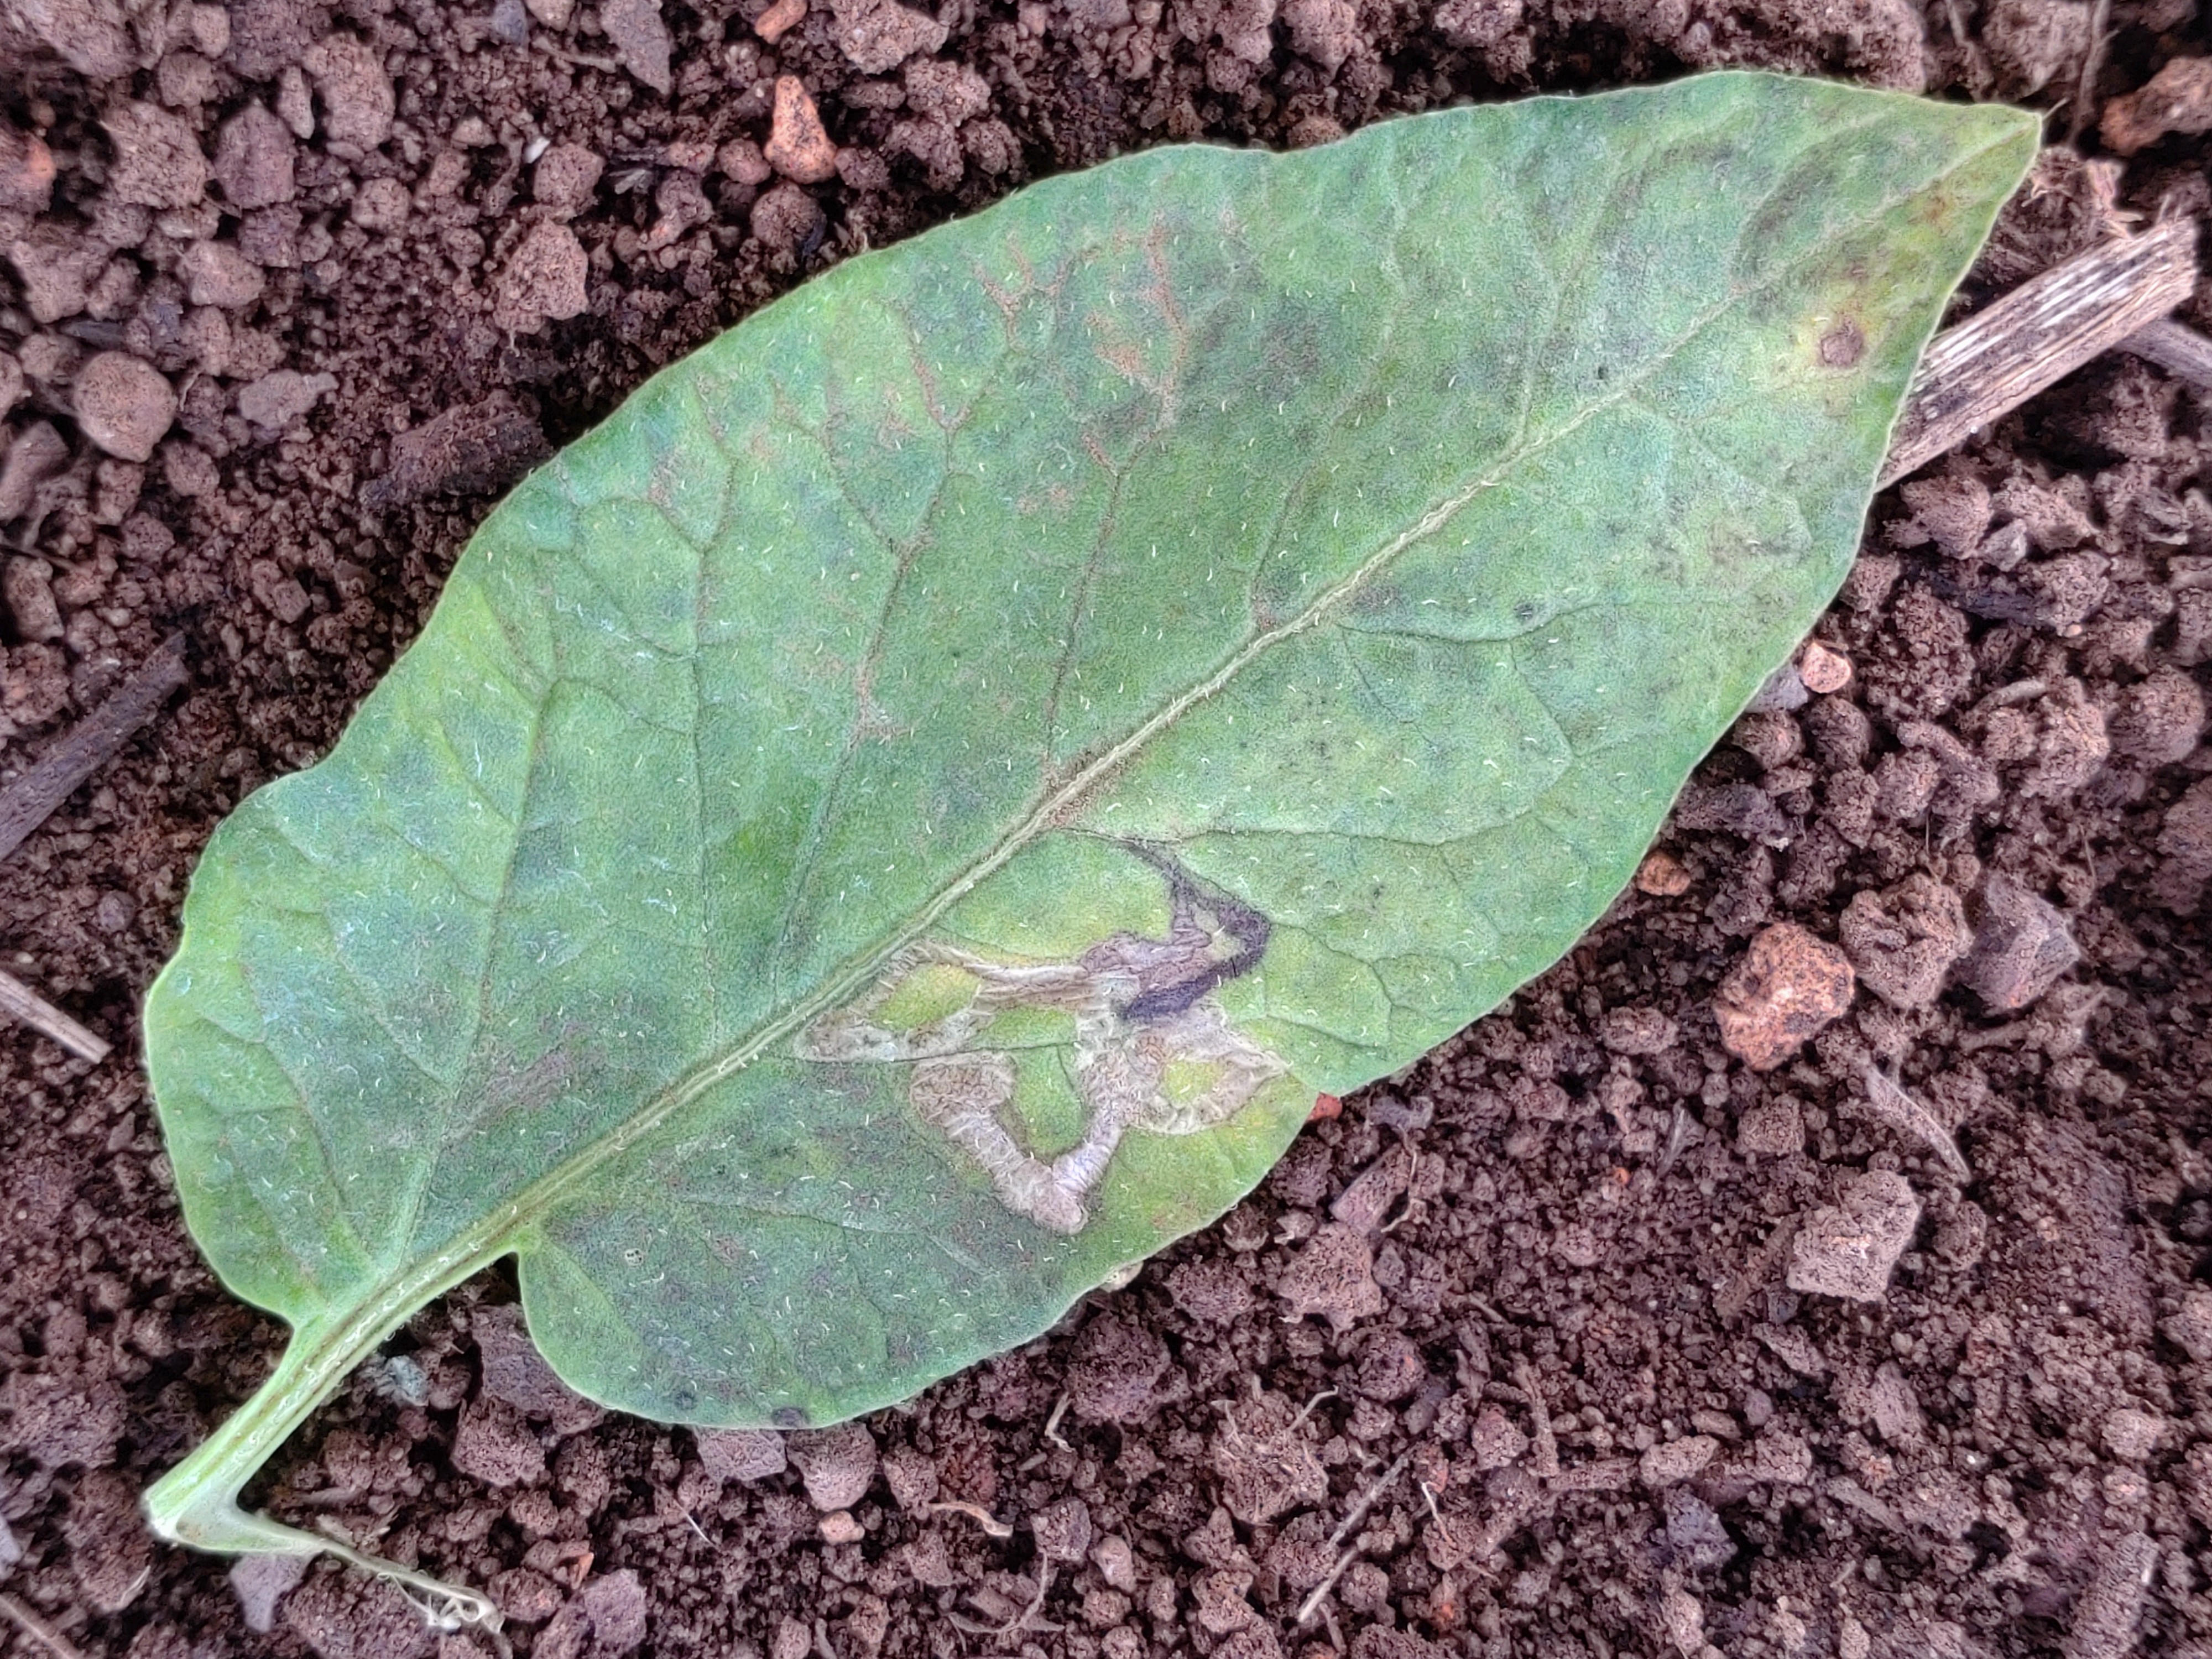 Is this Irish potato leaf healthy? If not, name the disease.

late blight
